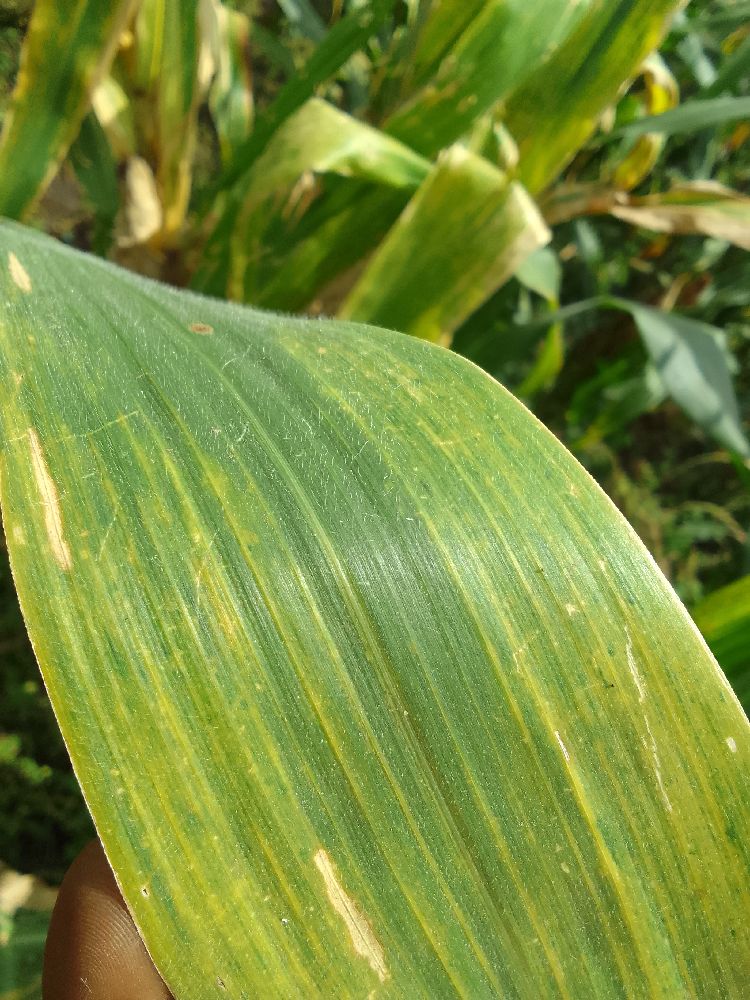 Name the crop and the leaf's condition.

maize, maize lethal necrosis
